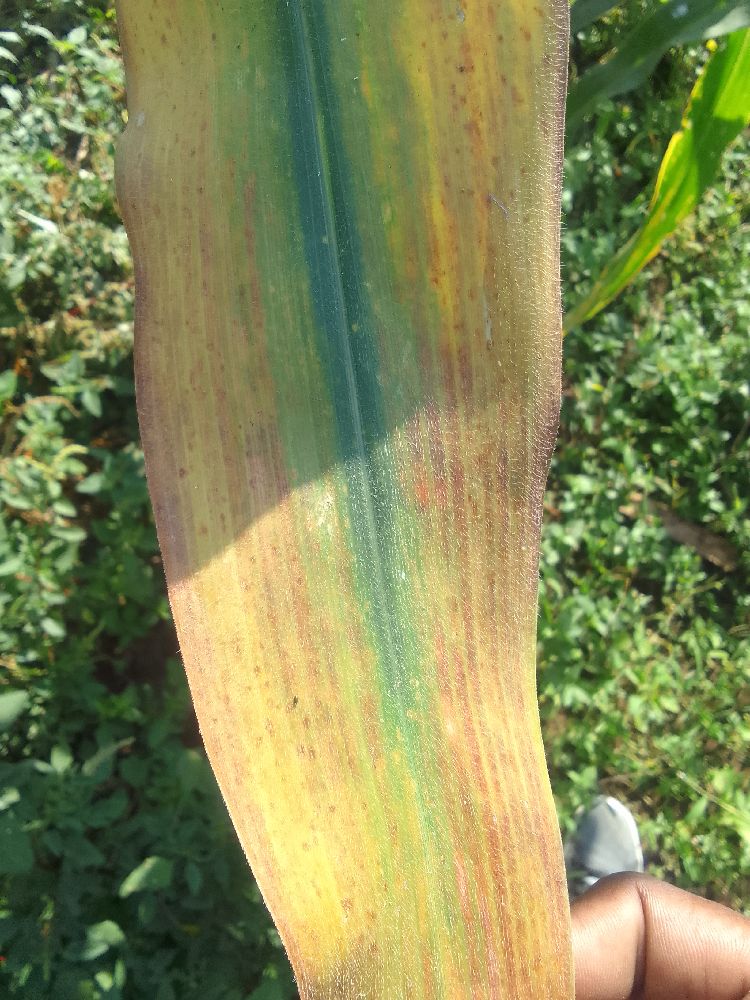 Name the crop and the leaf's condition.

maize, maize lethal necrosis
